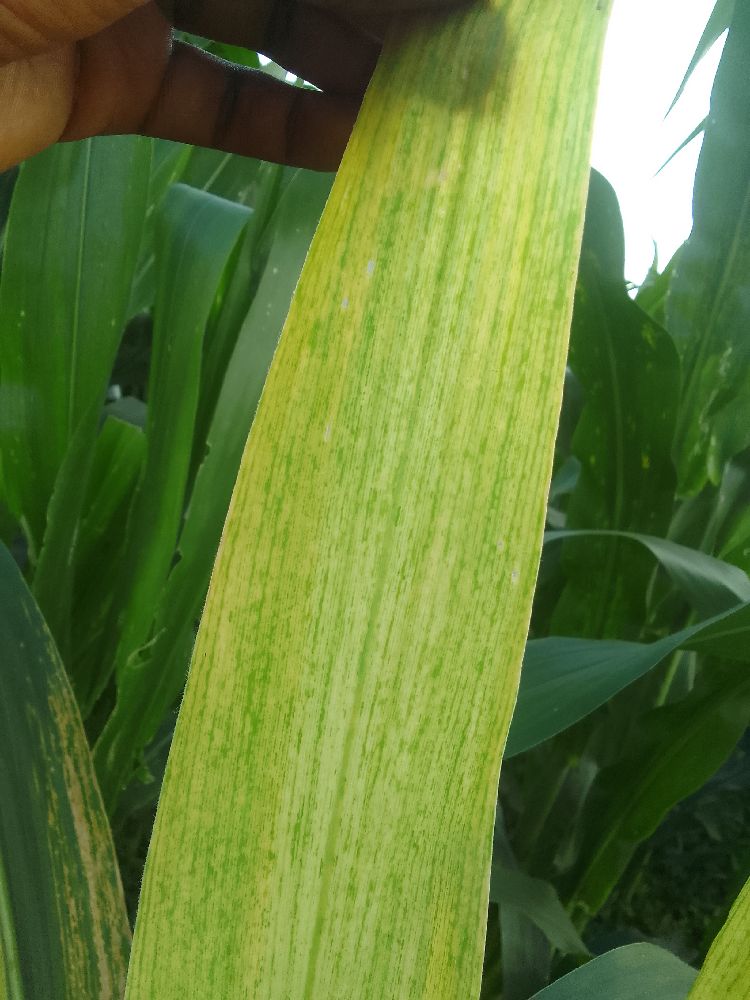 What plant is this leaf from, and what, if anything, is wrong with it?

maize, maize lethal necrosis
